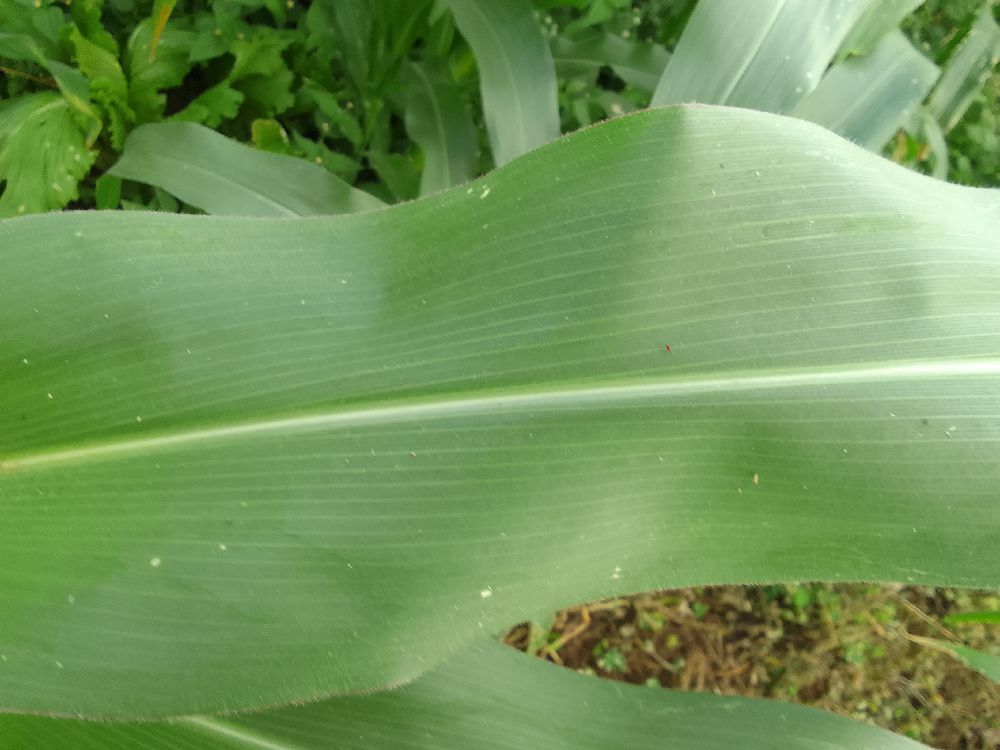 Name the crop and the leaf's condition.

maize, healthy
